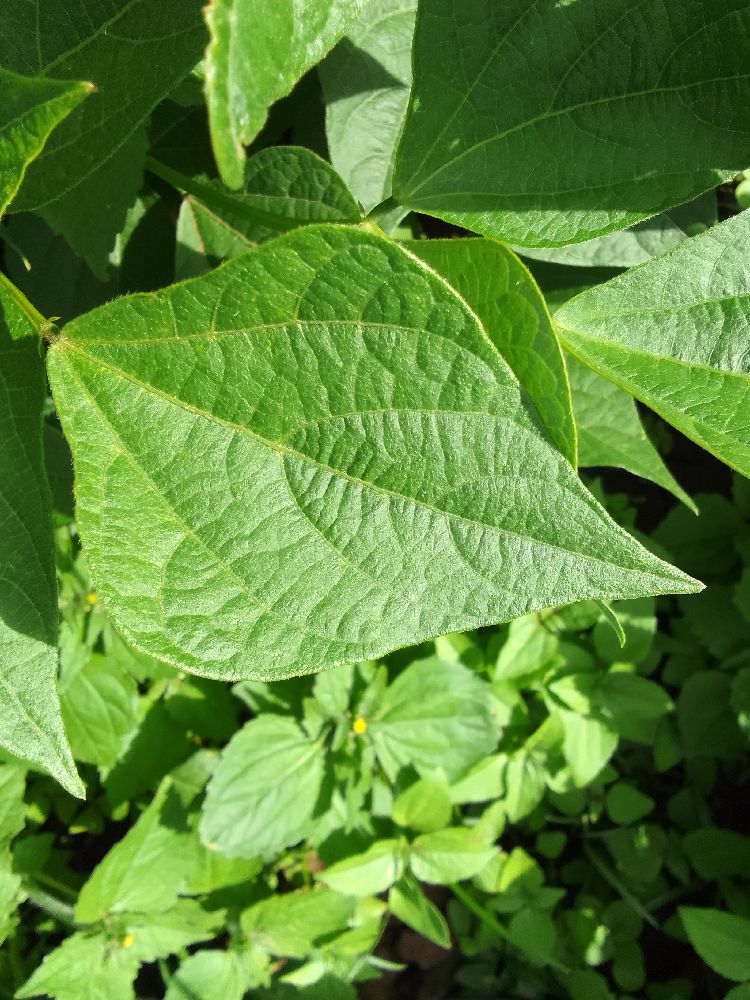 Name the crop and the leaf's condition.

common bean, healthy
